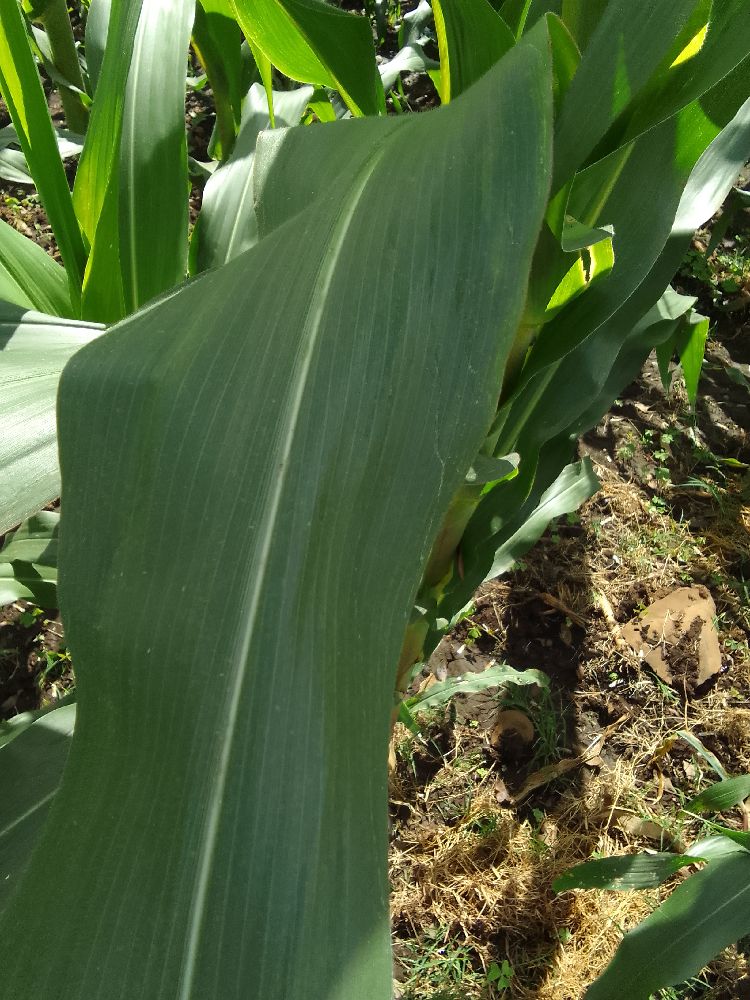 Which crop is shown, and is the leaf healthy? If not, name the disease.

maize, healthy
